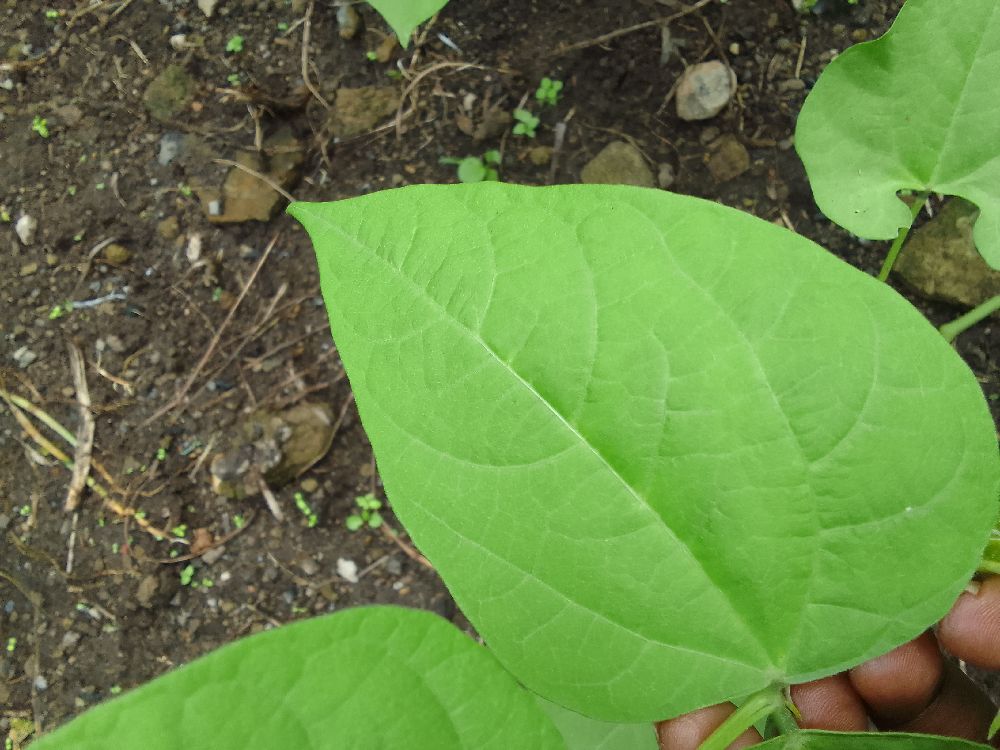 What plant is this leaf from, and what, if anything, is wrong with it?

common bean, healthy
